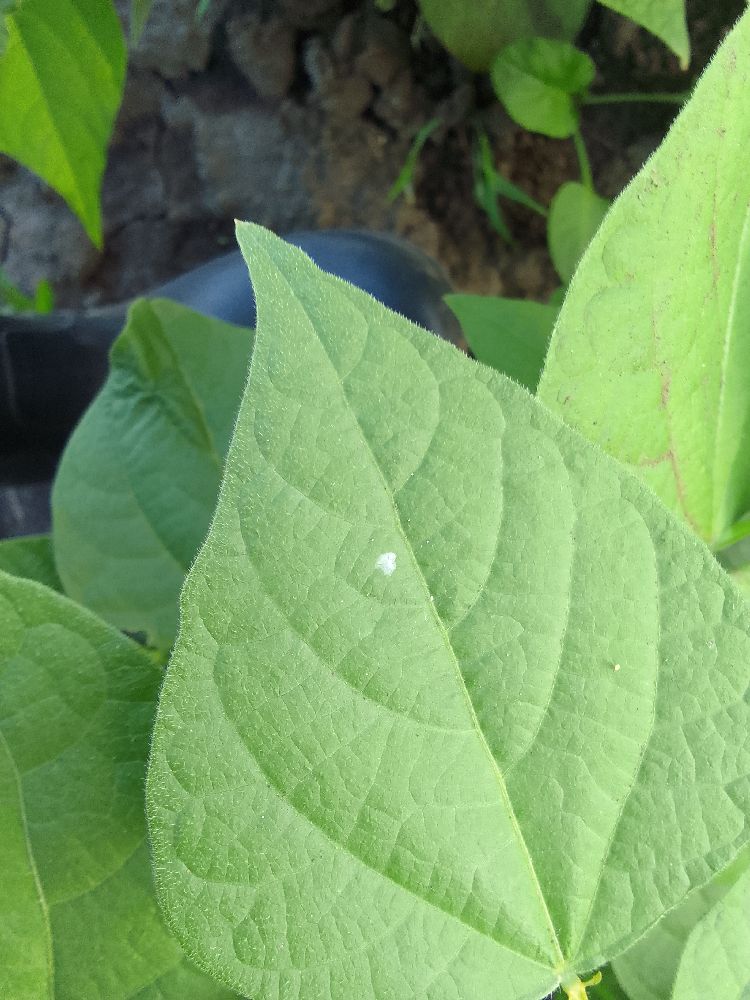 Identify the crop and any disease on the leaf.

common bean, healthy
